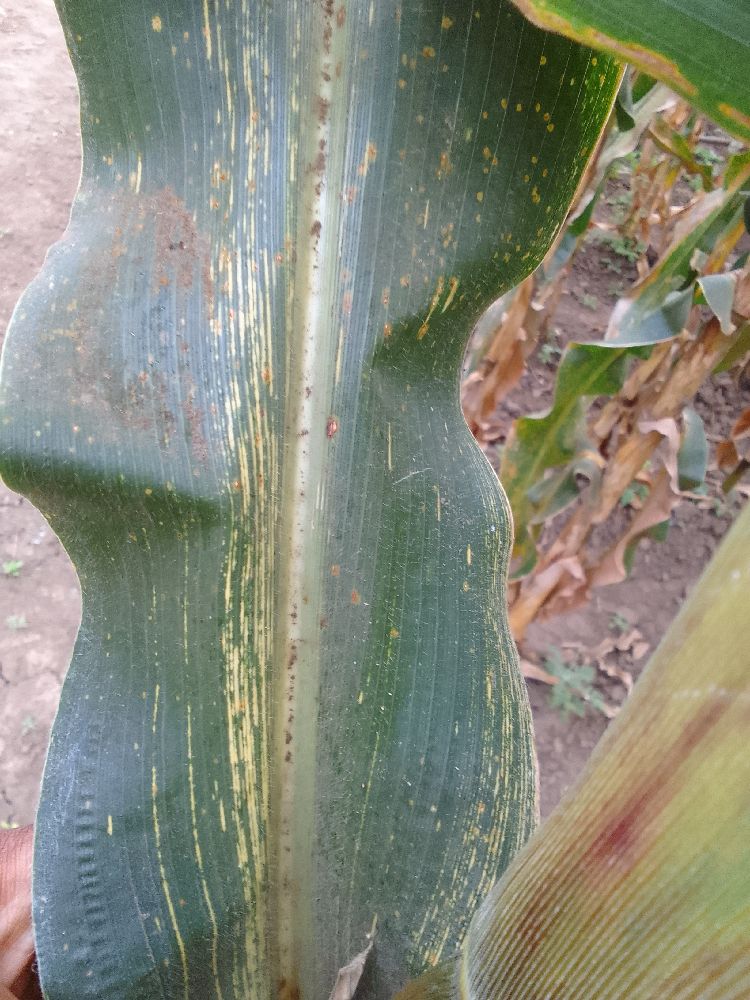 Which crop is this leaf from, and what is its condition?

maize, maize streak virus
